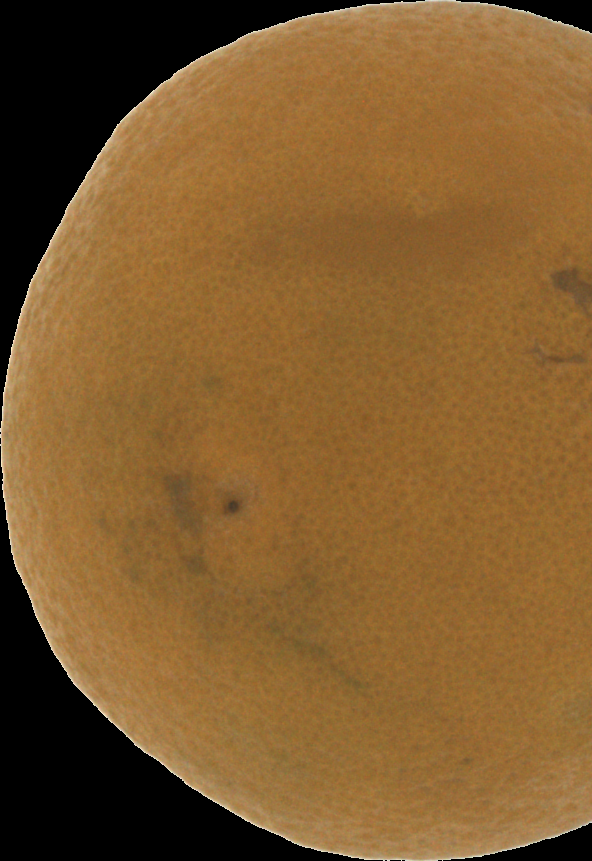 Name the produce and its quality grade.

orange, bad
